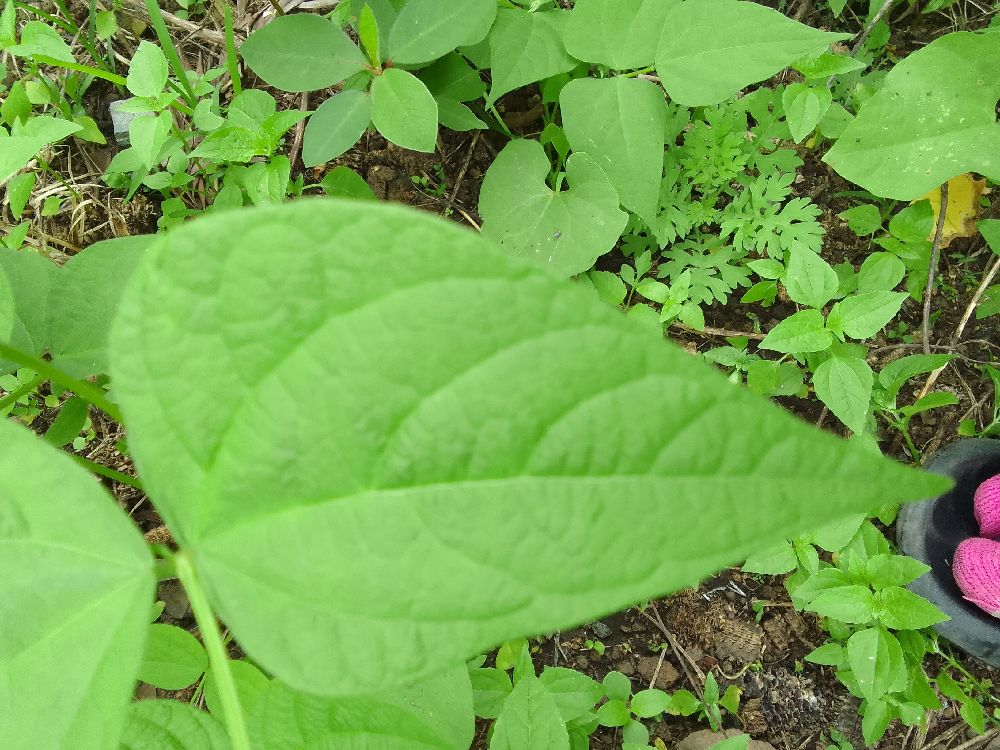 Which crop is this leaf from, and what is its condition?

common bean, healthy
